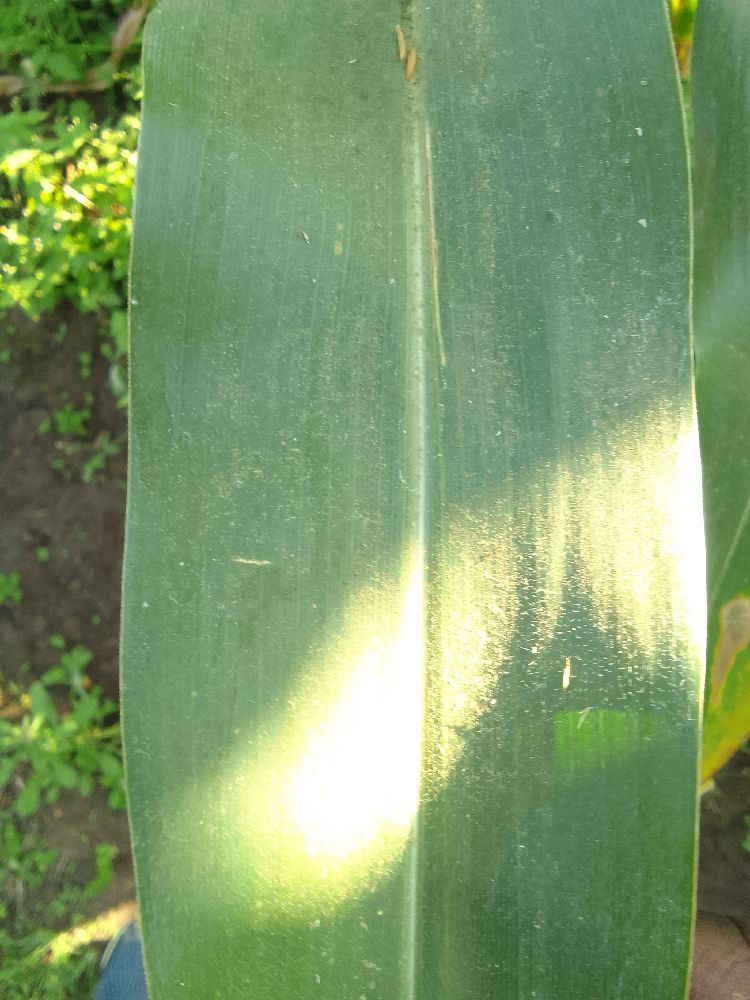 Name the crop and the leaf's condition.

maize, healthy
